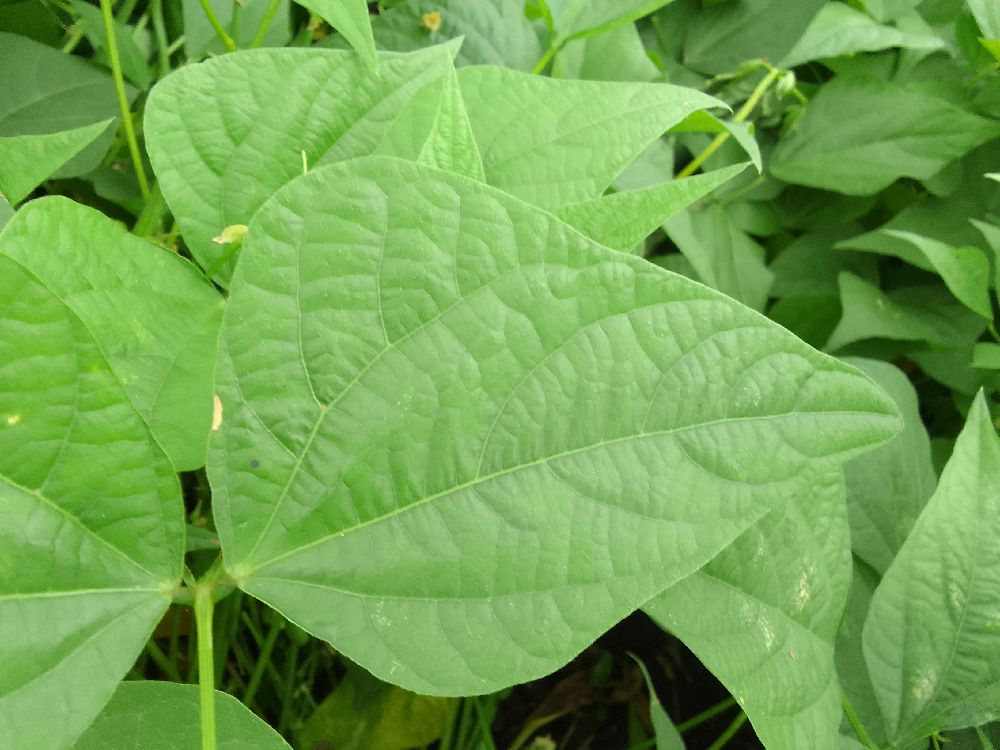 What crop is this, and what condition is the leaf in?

common bean, healthy
